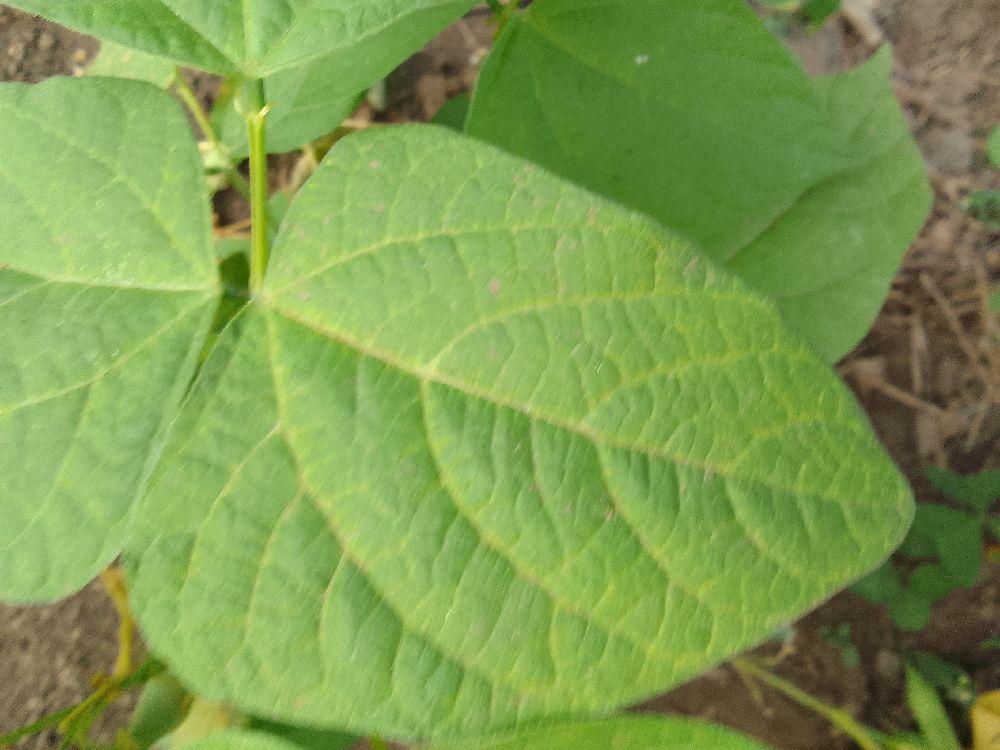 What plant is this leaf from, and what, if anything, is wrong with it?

common bean, healthy
